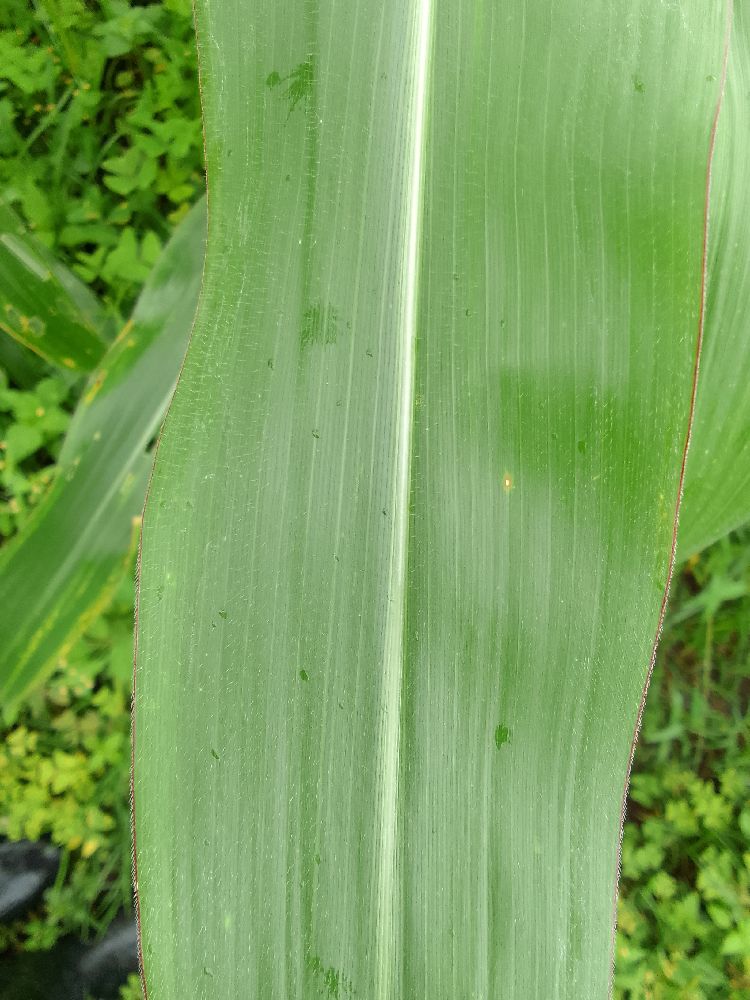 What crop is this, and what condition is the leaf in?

maize, healthy
